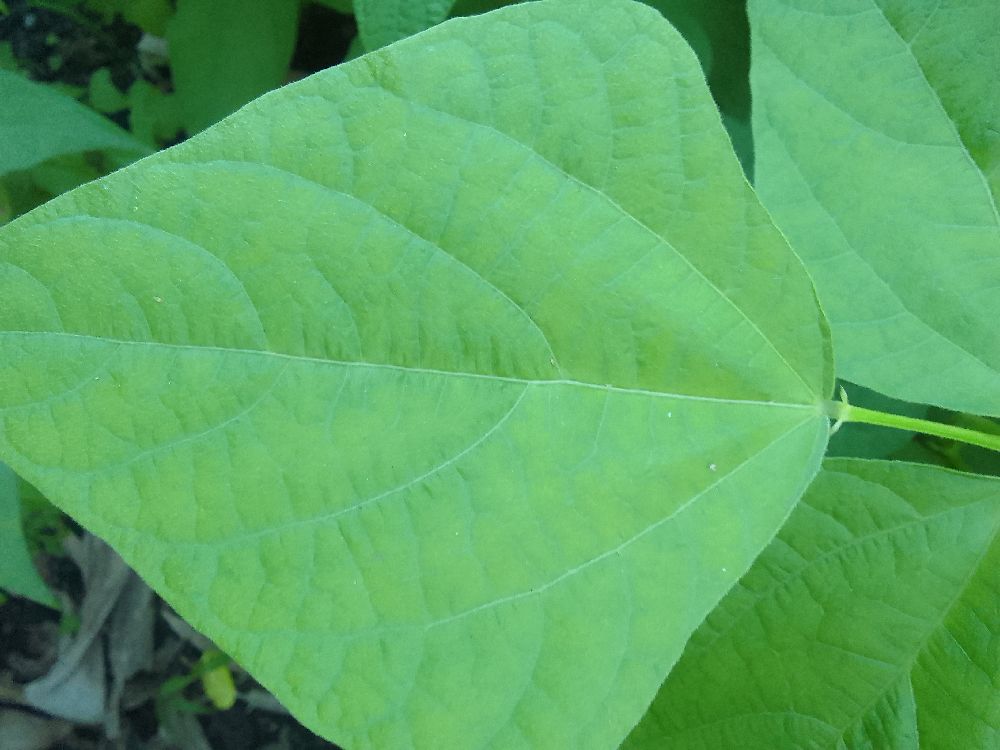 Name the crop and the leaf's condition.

common bean, healthy
